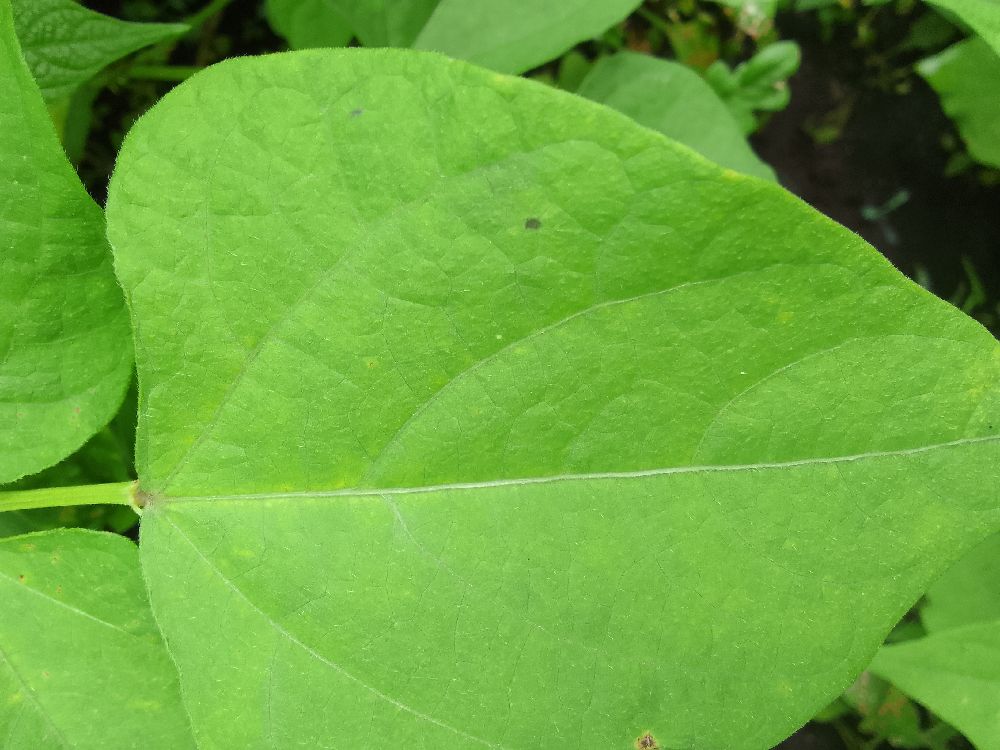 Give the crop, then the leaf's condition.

common bean, healthy
